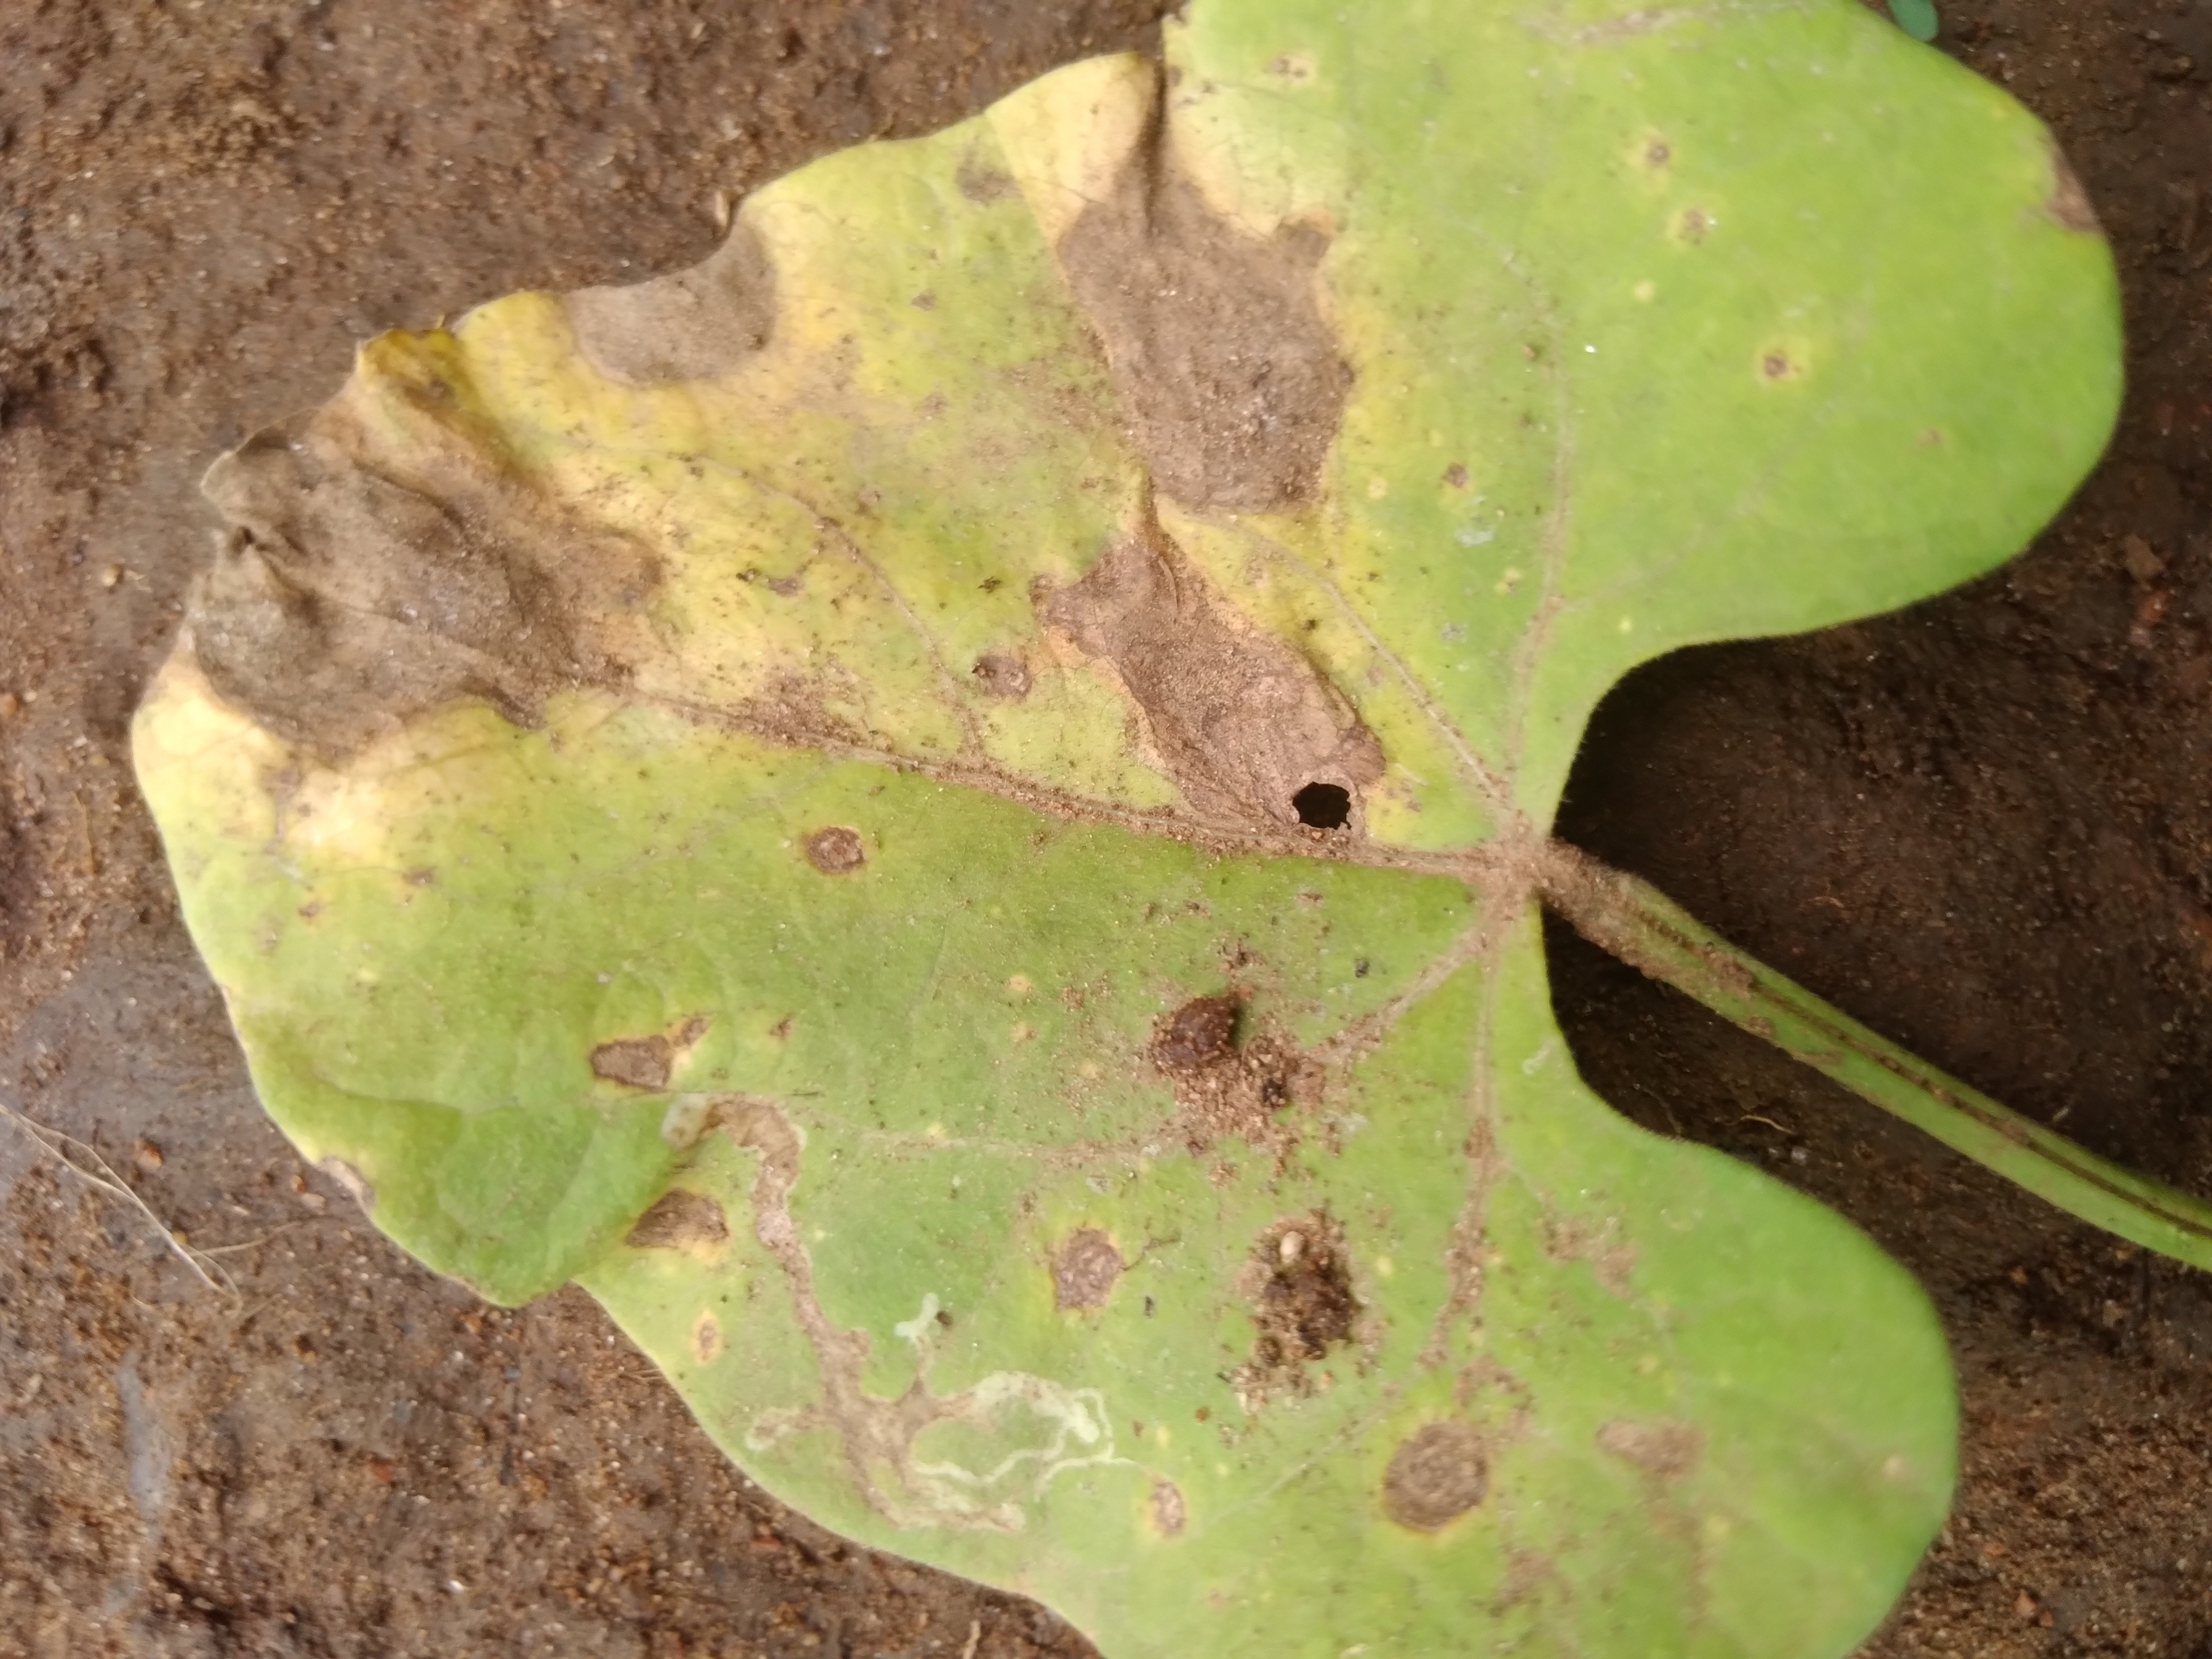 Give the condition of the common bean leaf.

rust
